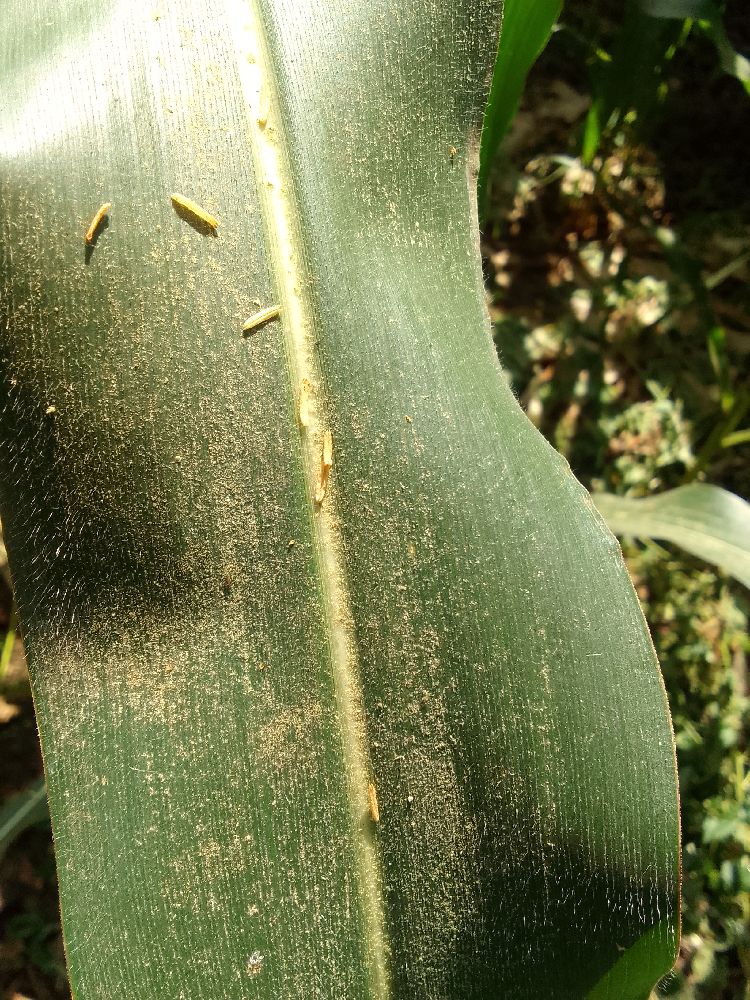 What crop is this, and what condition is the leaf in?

maize, healthy
